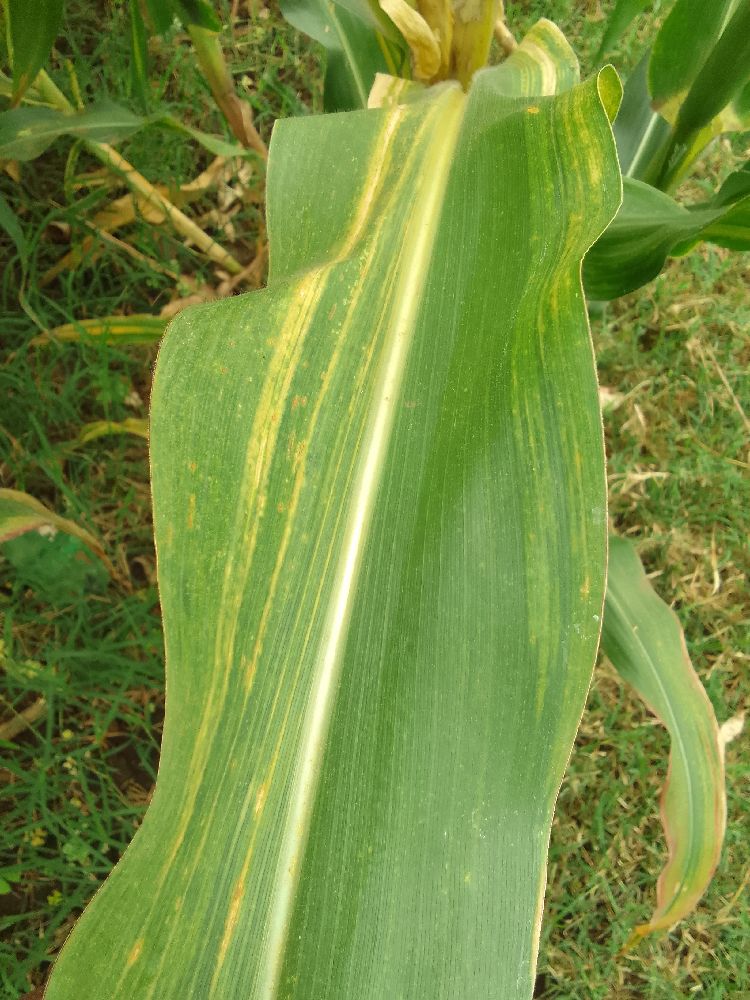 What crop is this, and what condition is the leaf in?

maize, maize lethal necrosis
